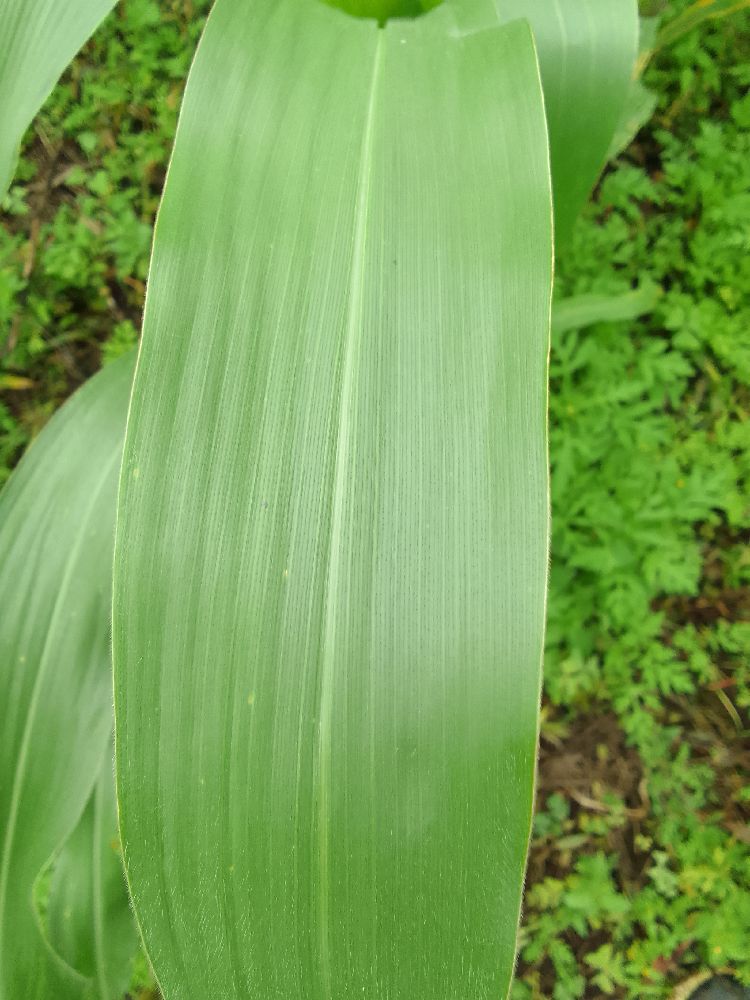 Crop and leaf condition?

maize, healthy
